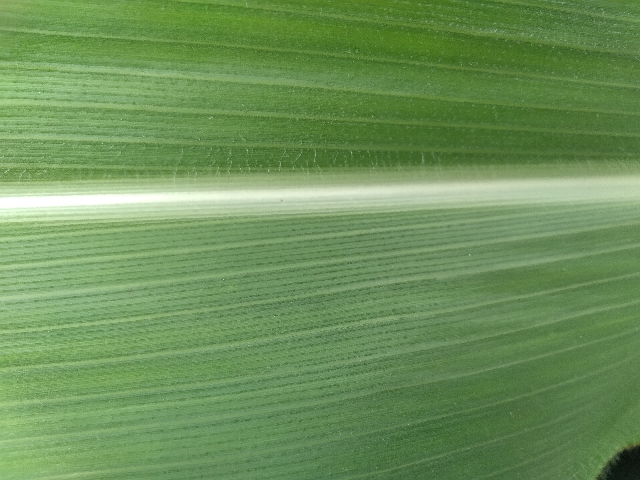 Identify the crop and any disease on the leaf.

maize, healthy
